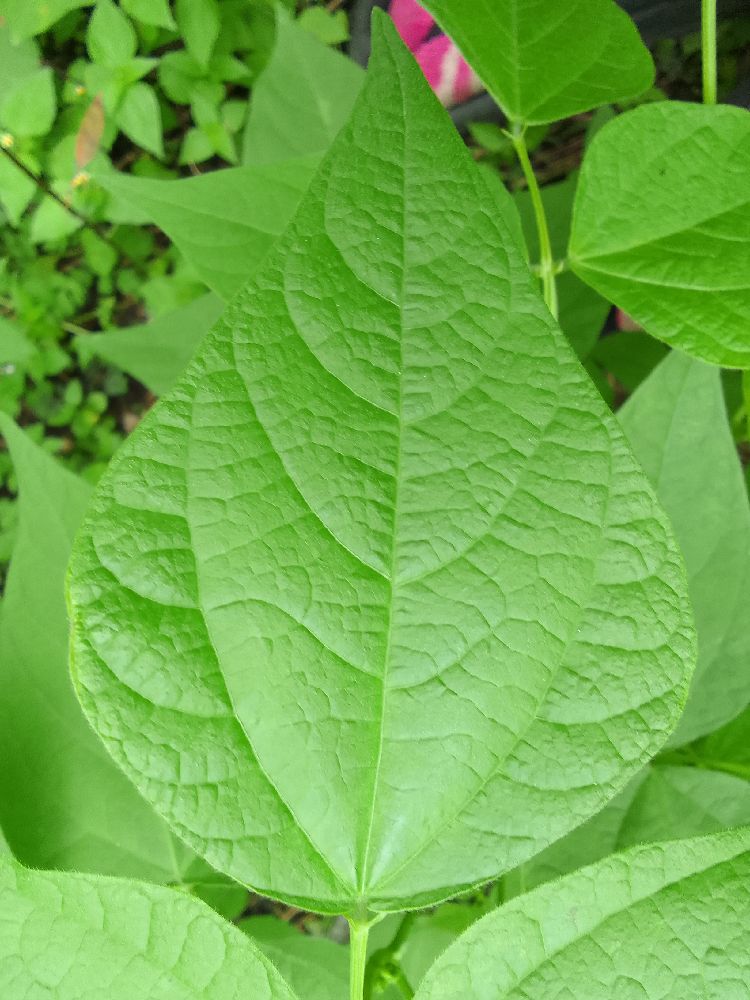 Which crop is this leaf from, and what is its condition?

common bean, healthy
